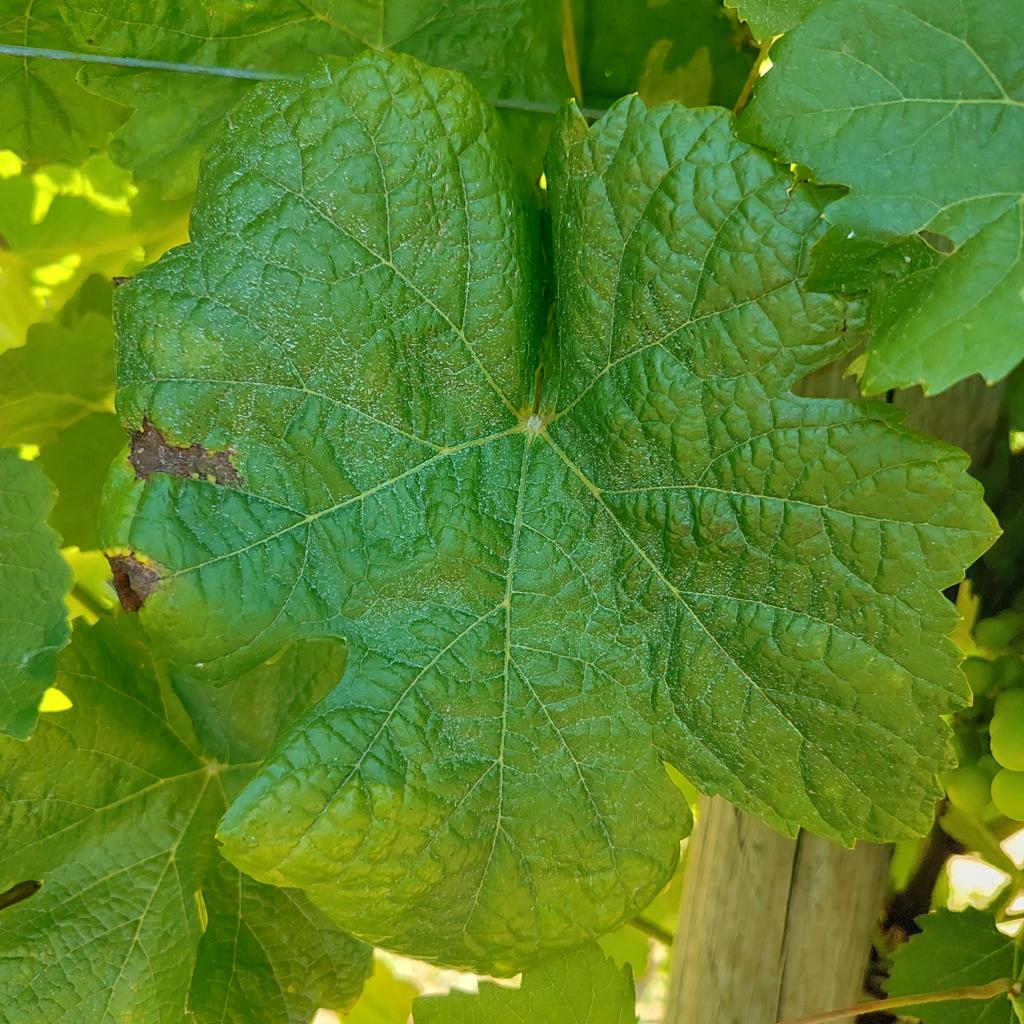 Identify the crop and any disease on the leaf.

grapevine, downy mildew
